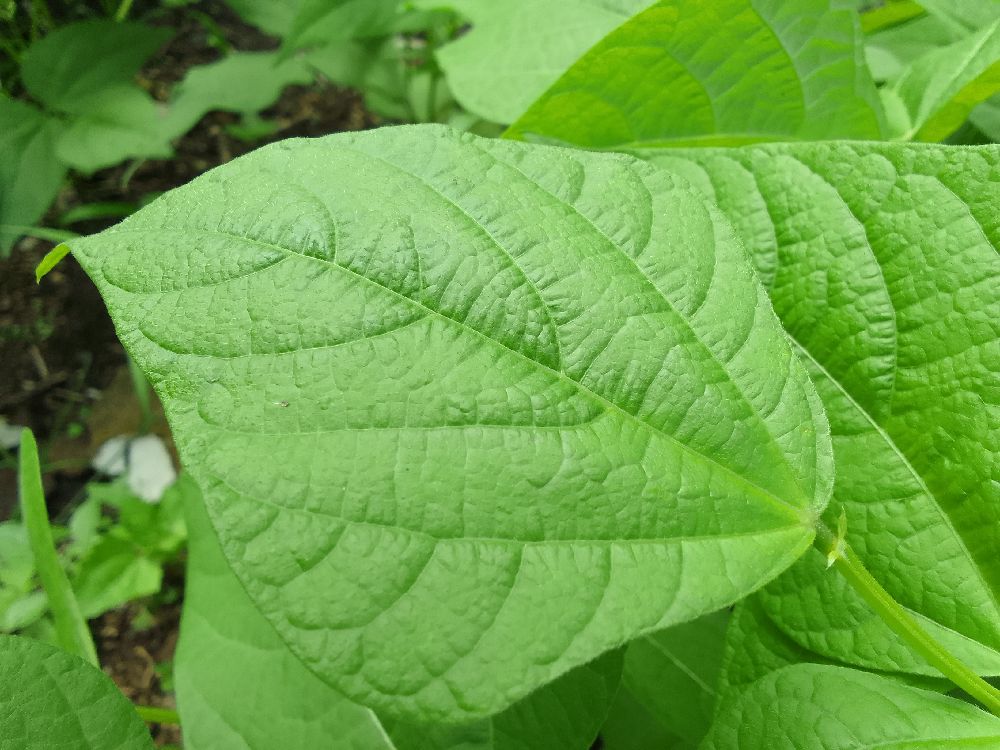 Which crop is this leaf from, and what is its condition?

common bean, healthy
